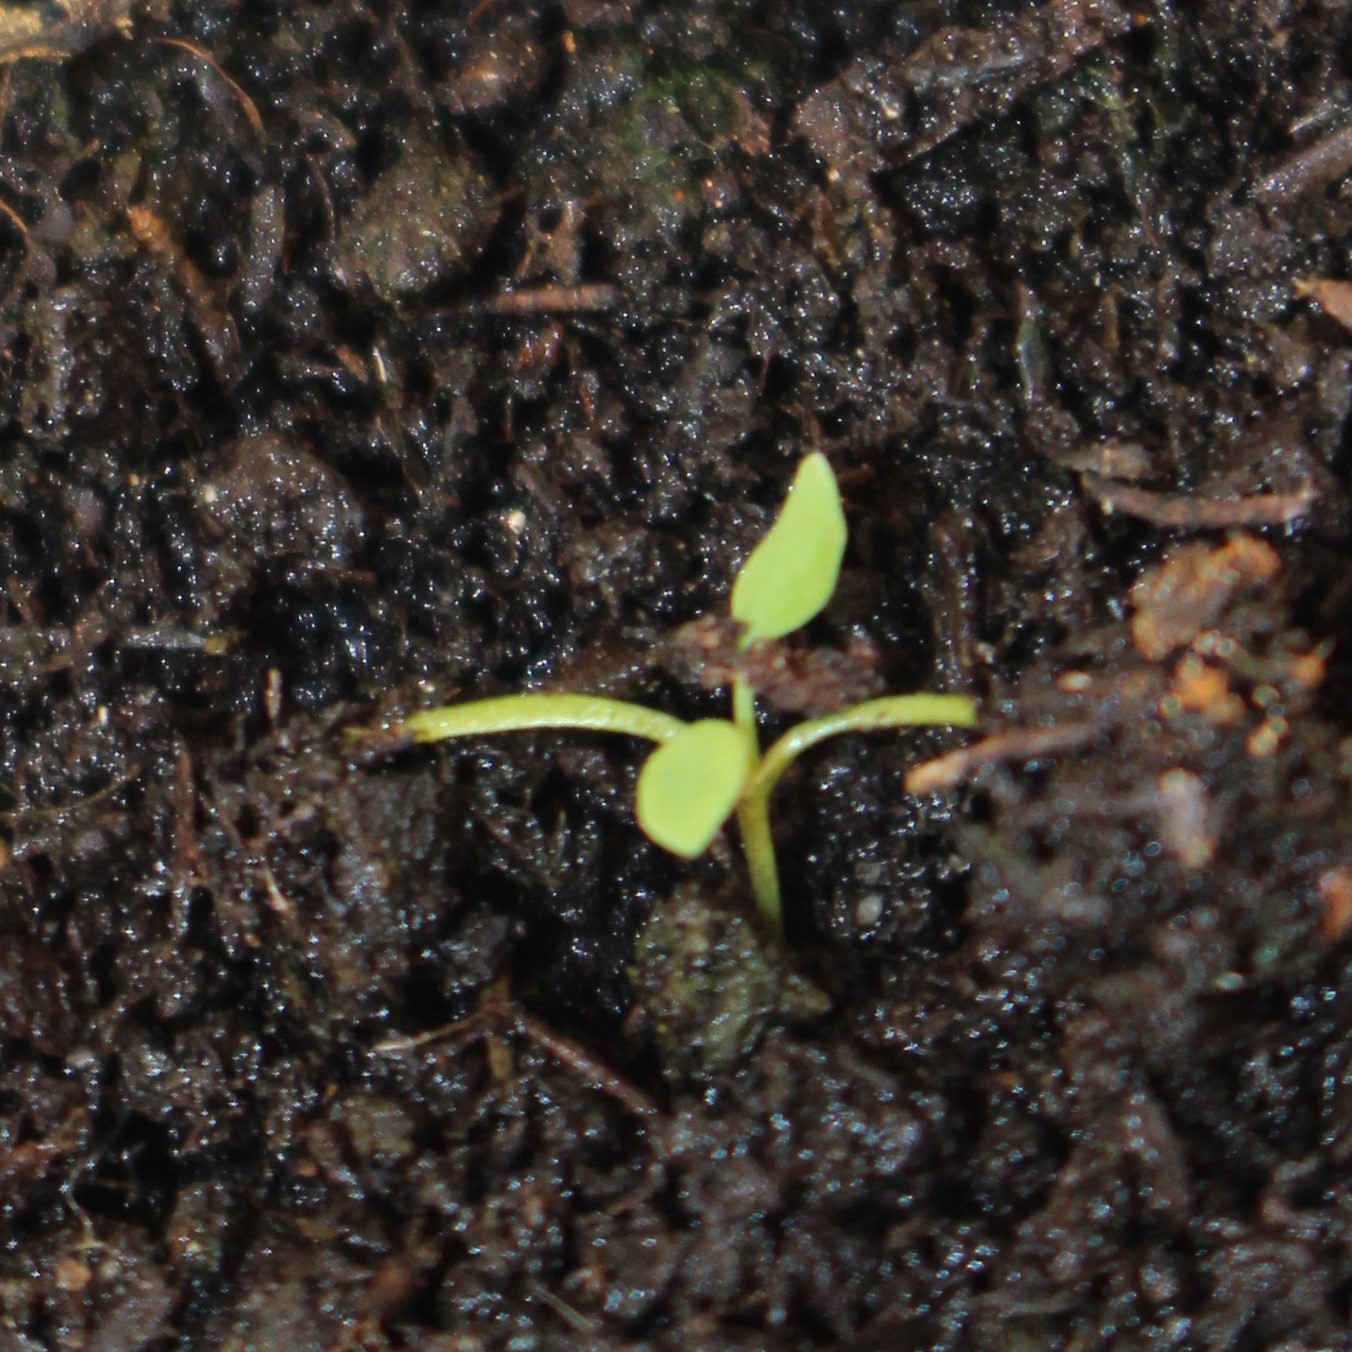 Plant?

Papaver rhoeas
